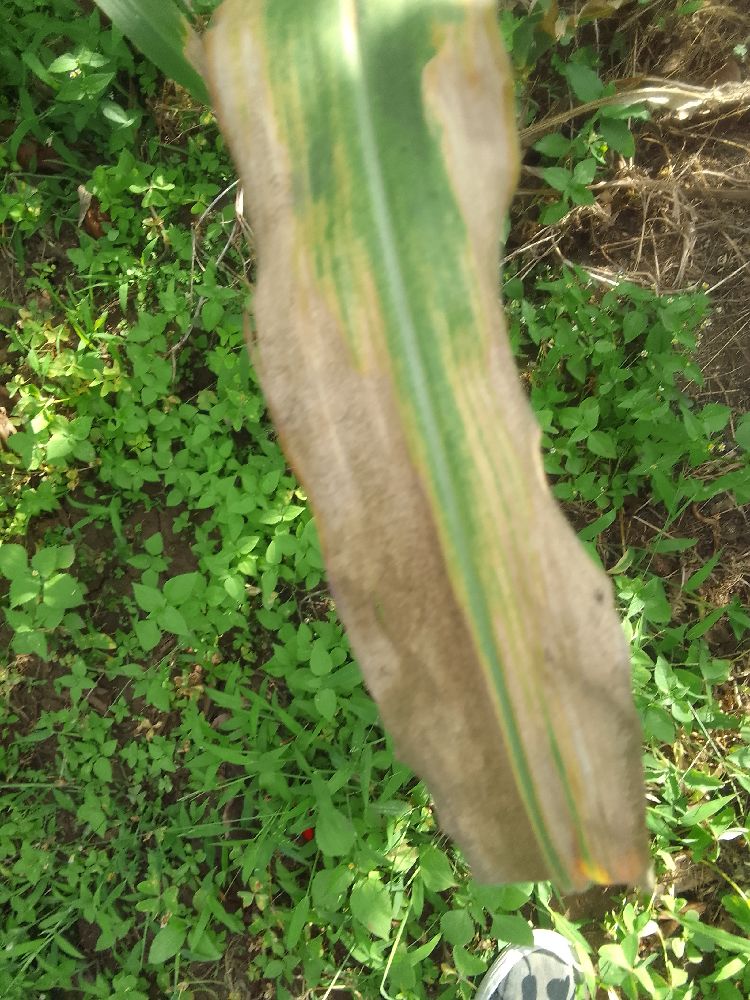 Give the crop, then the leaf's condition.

maize, maize lethal necrosis
